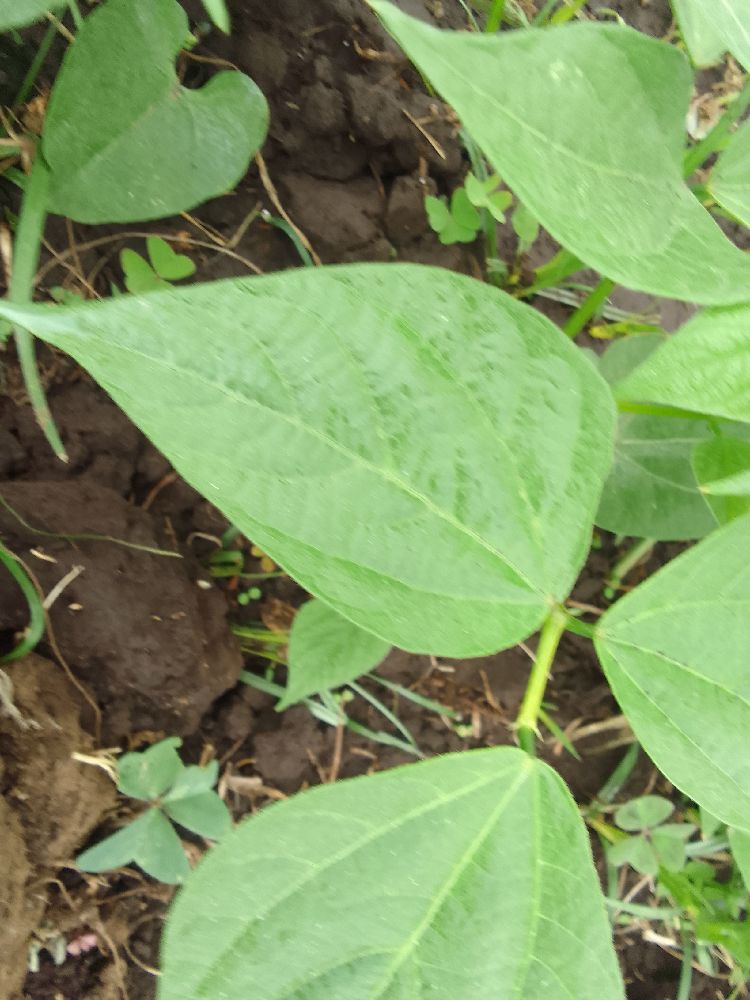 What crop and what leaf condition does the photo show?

common bean, healthy
